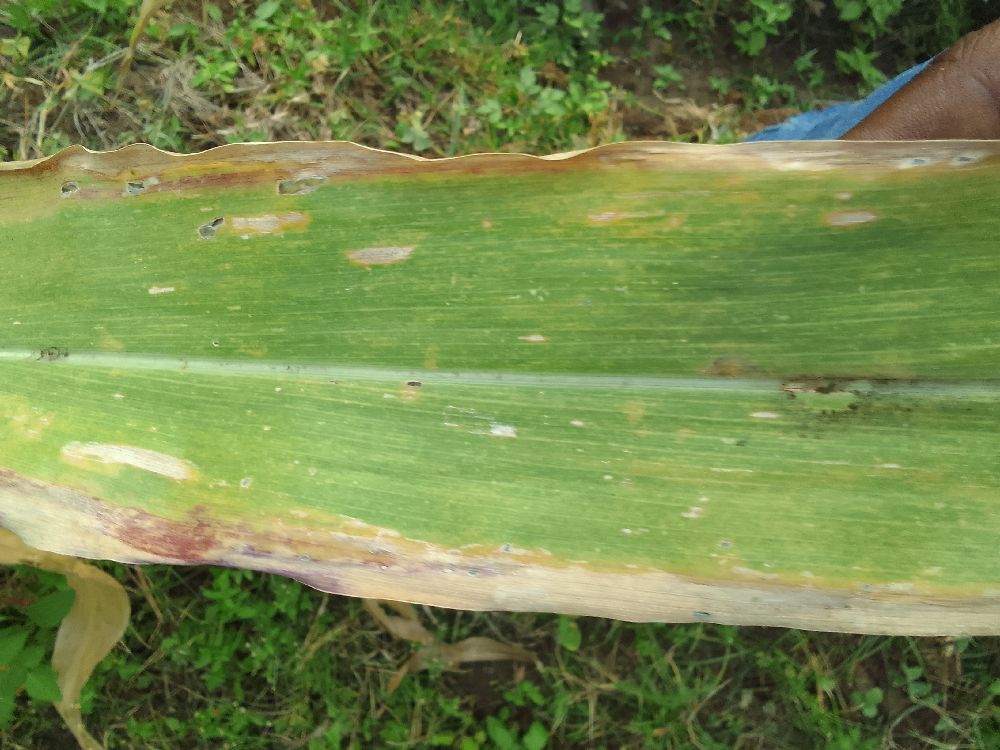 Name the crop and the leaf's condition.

maize, maize lethal necrosis
